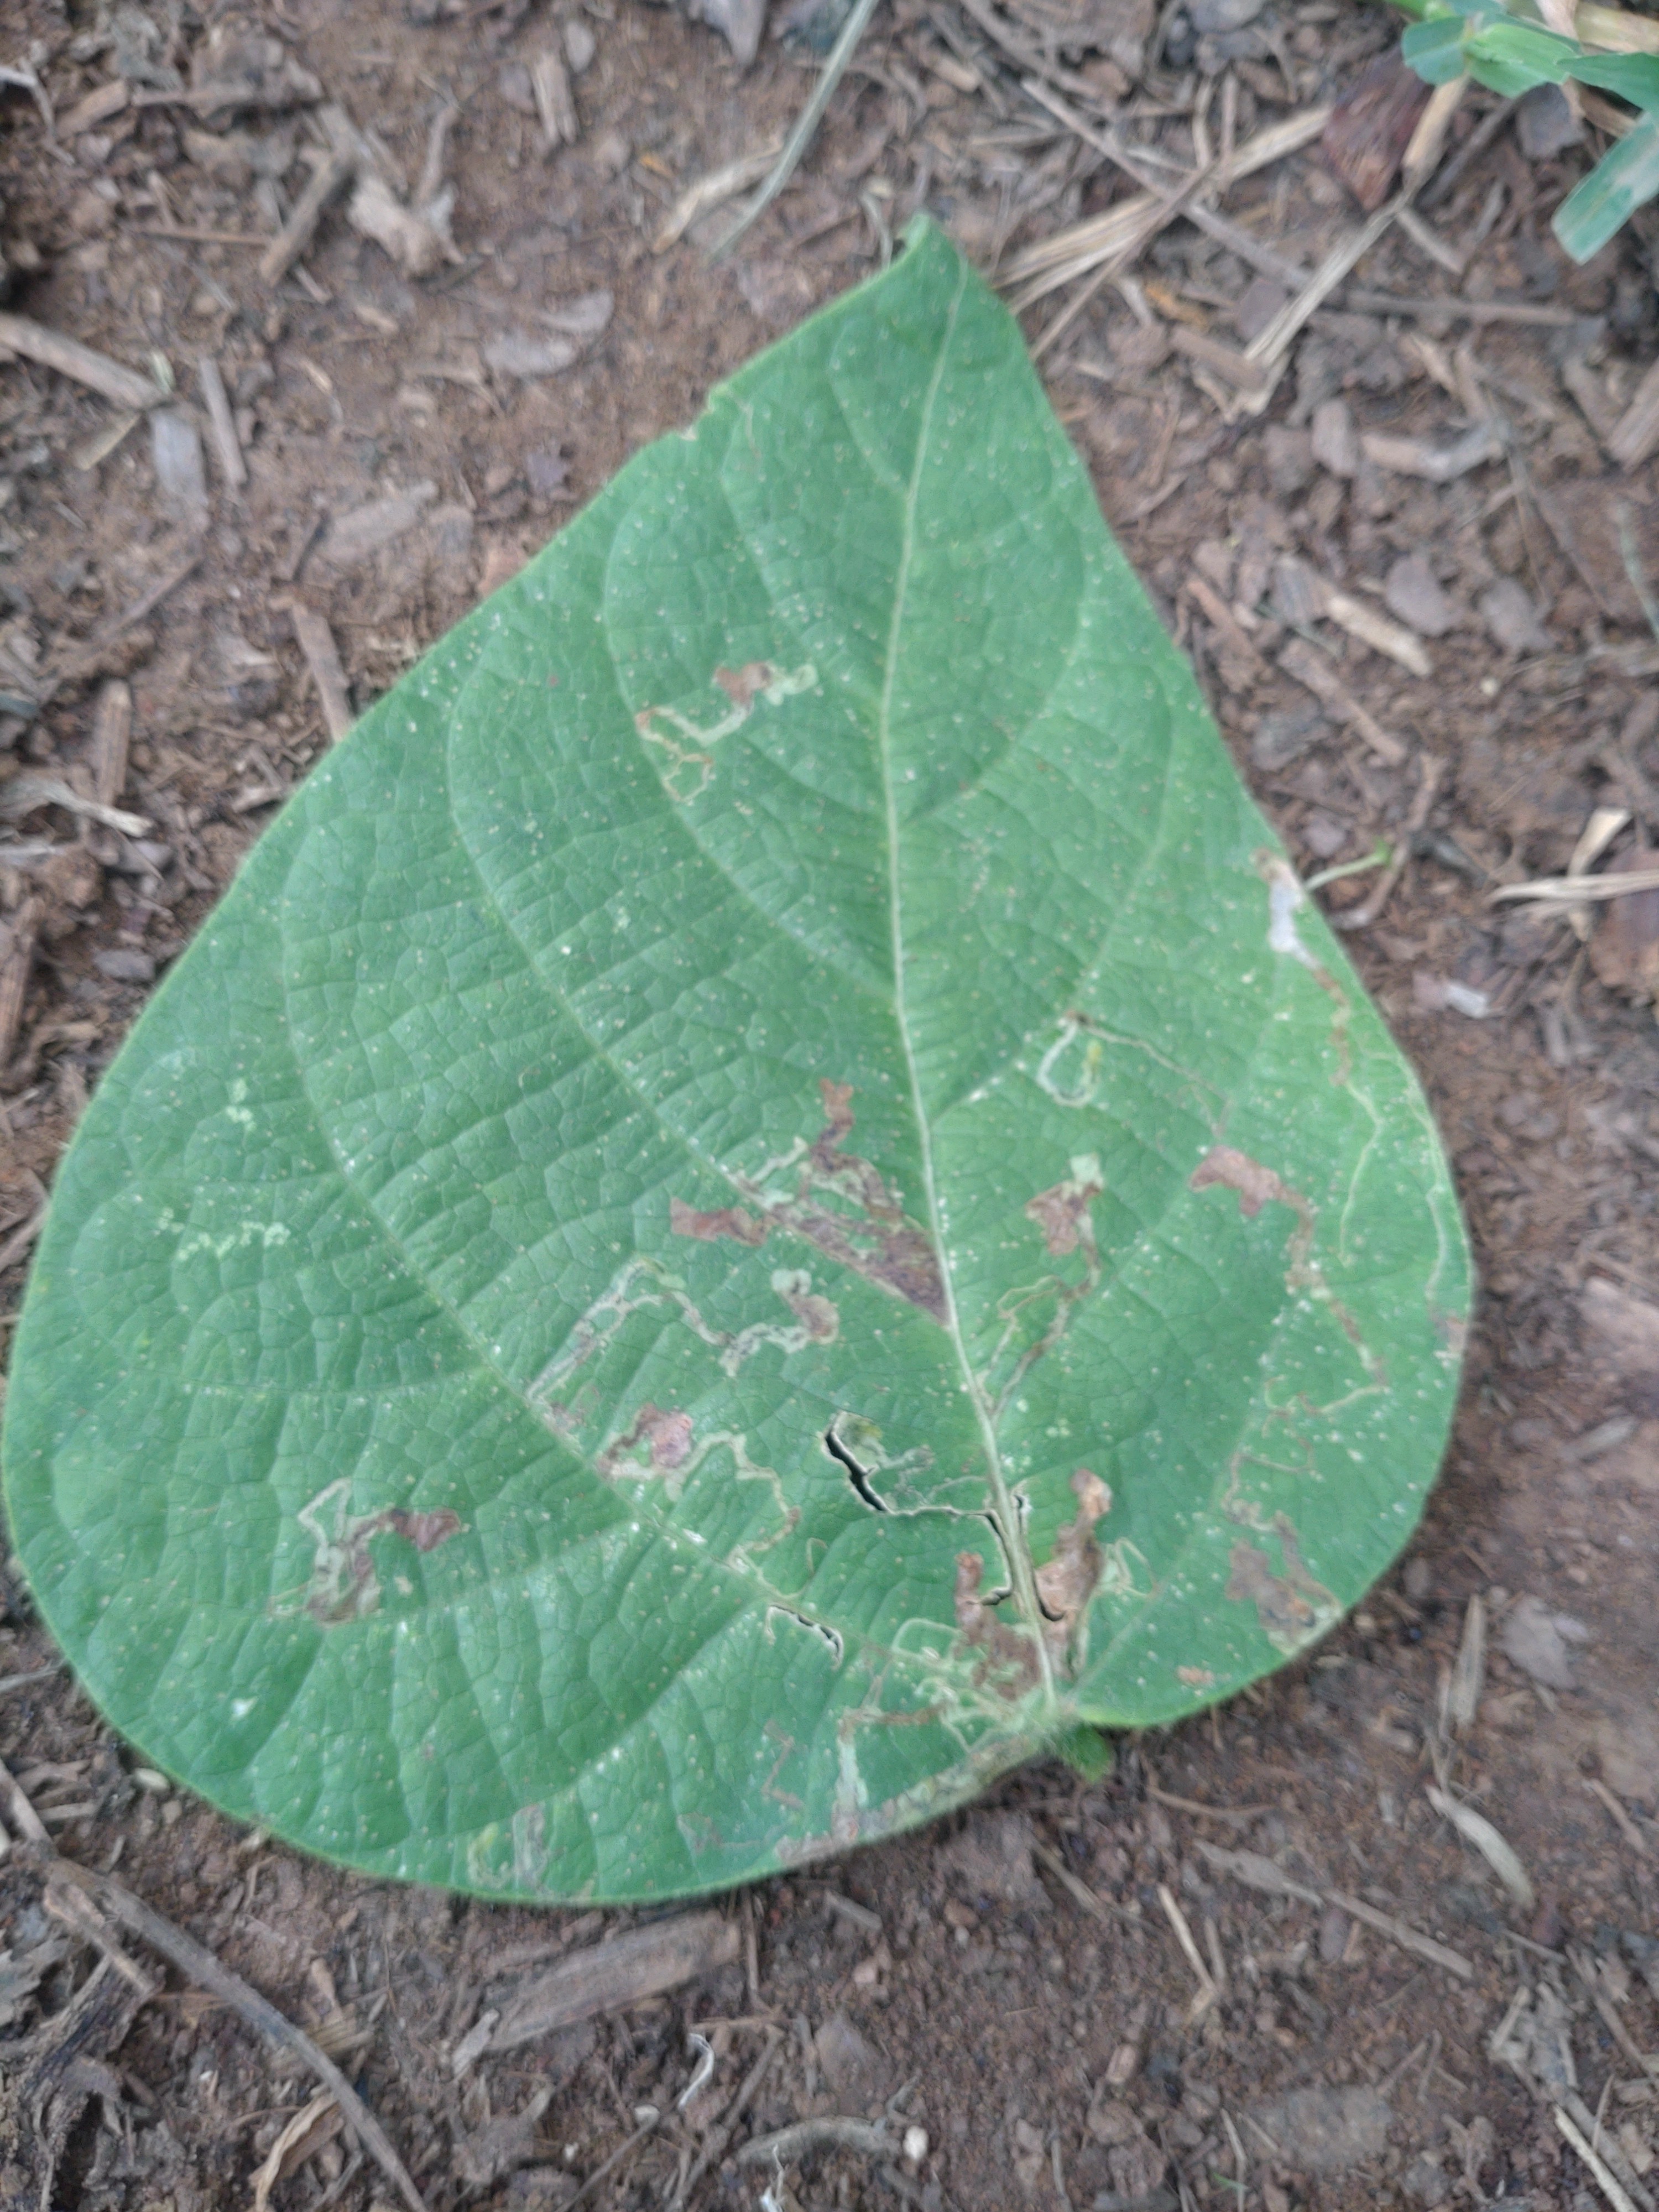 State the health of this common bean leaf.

anthracnose
